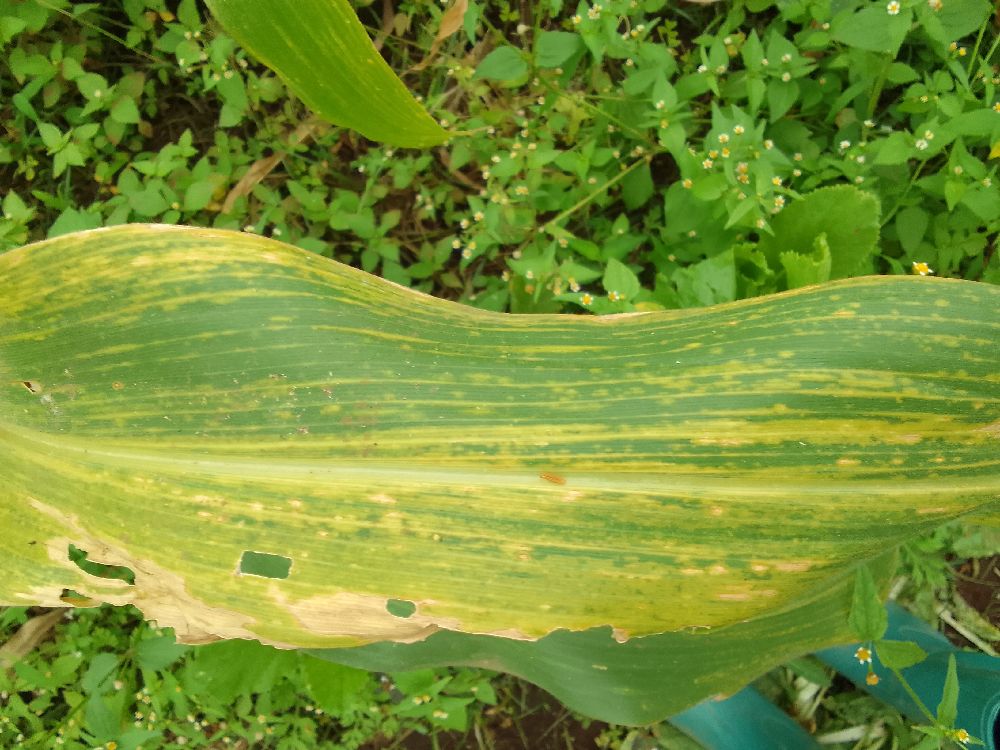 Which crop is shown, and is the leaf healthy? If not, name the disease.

maize, maize lethal necrosis
